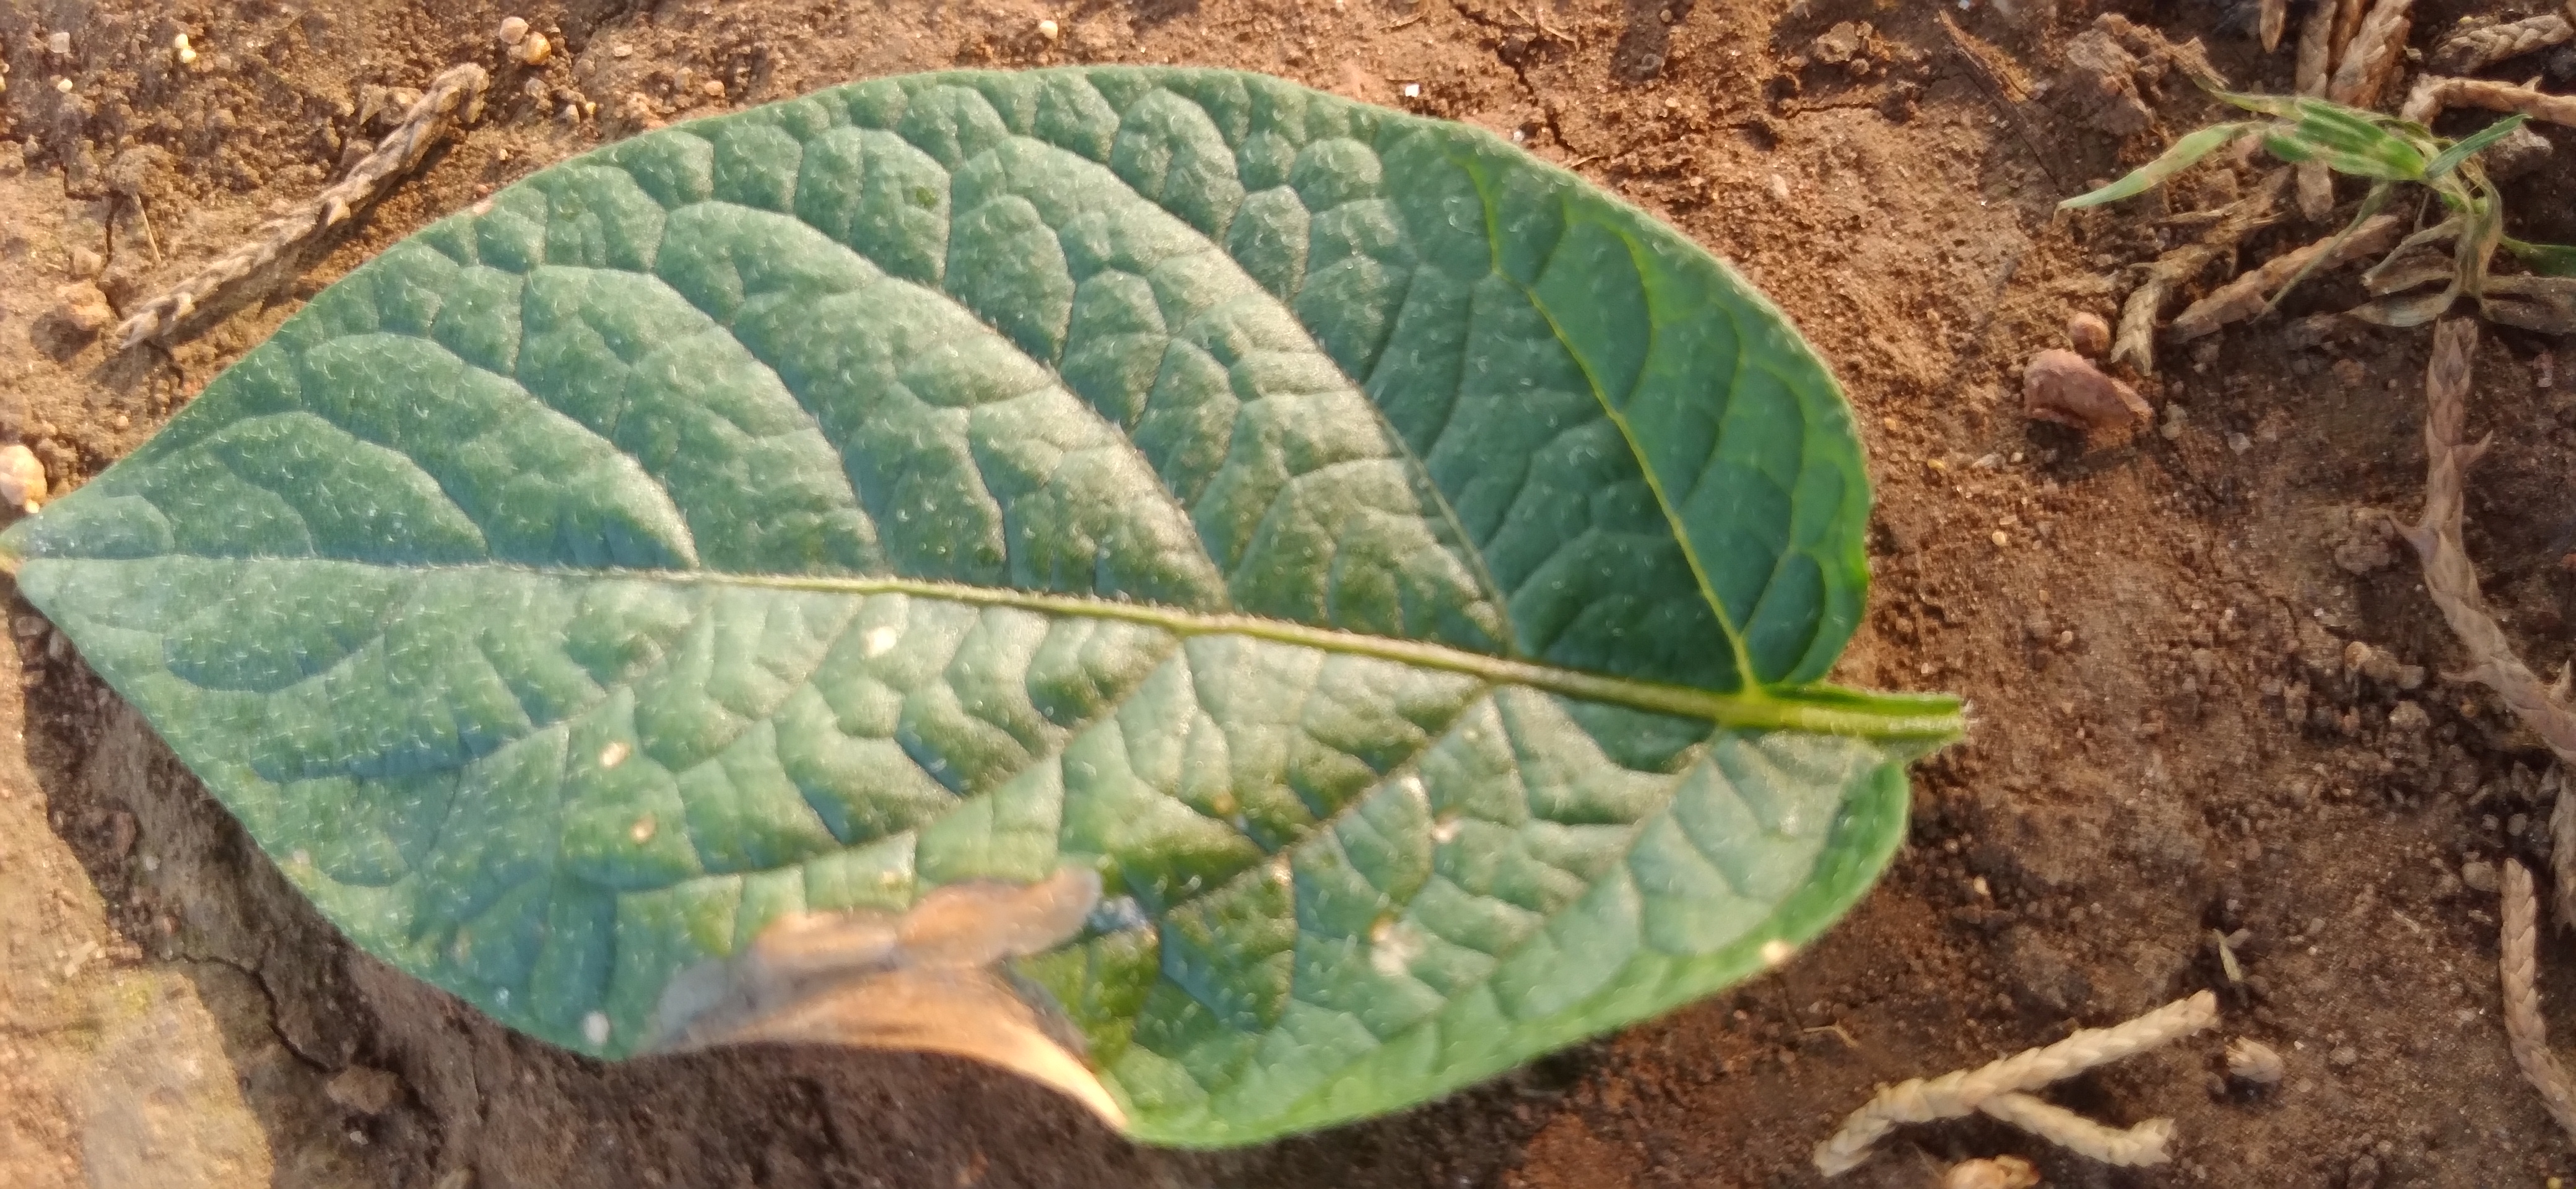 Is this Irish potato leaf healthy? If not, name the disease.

early blight
